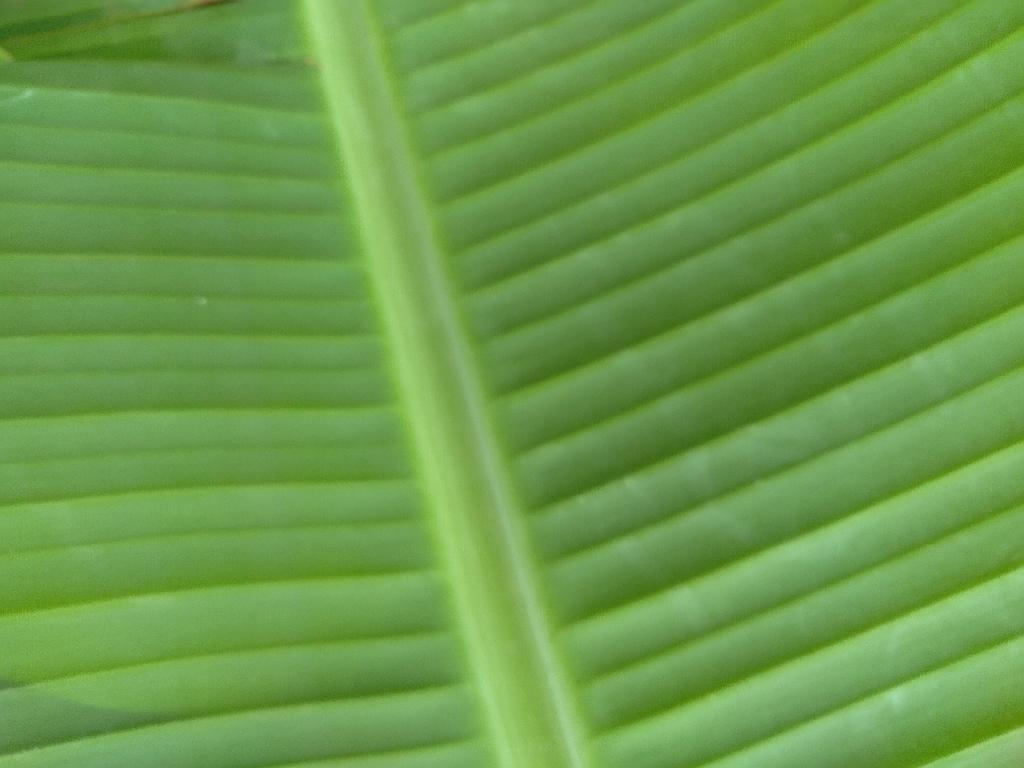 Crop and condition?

banana, healthy
